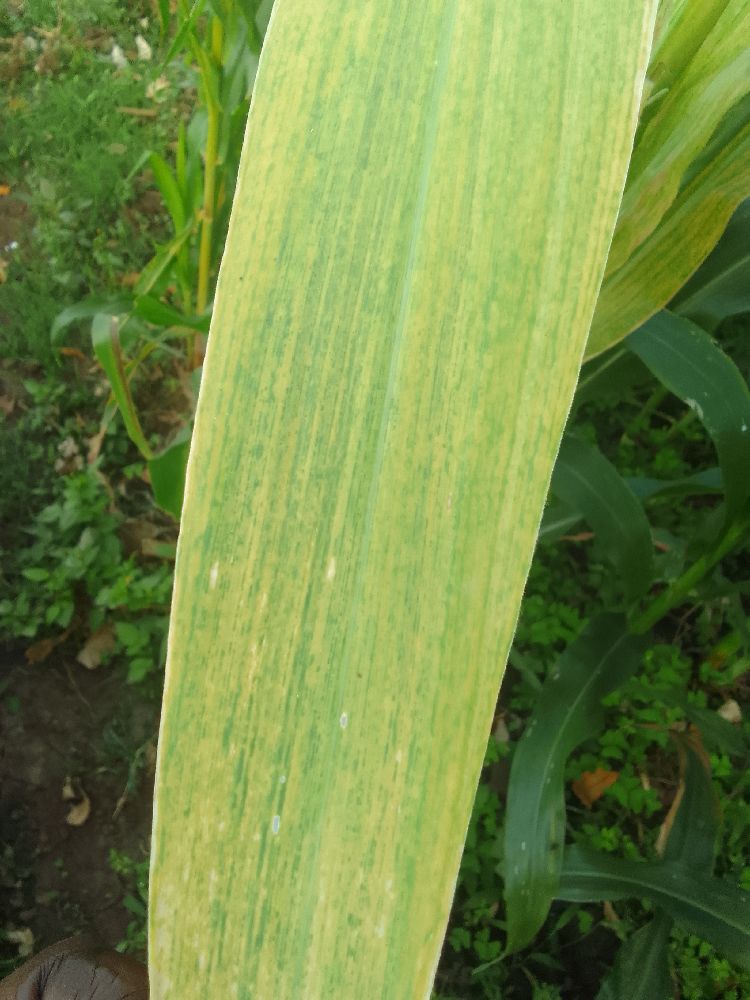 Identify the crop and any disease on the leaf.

maize, maize lethal necrosis
